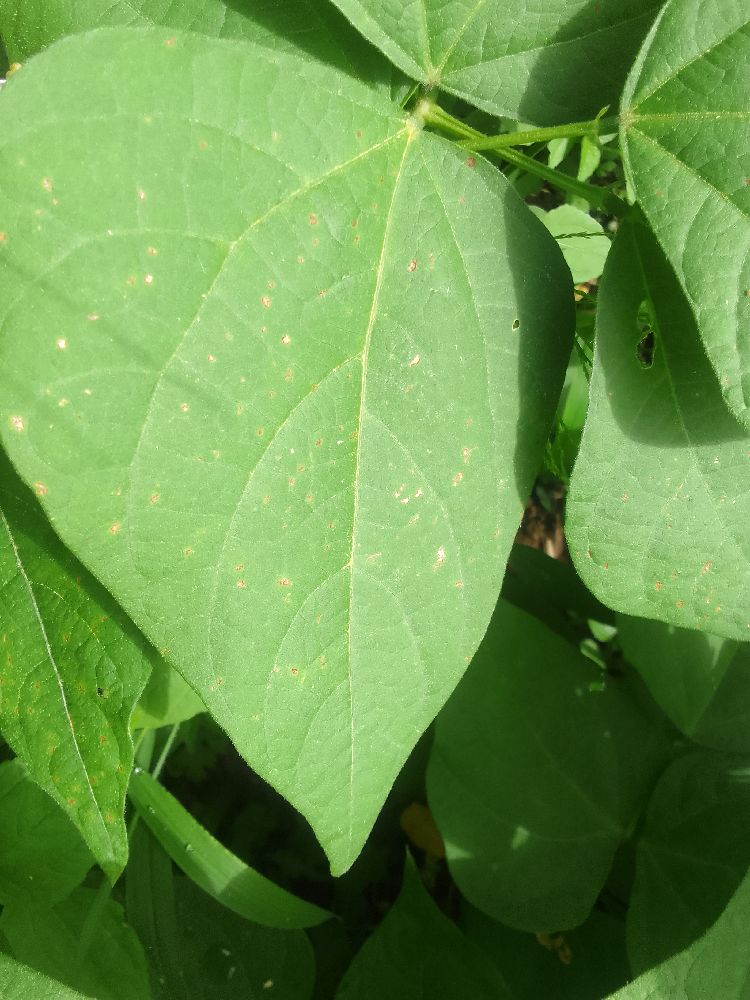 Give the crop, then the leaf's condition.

common bean, healthy
